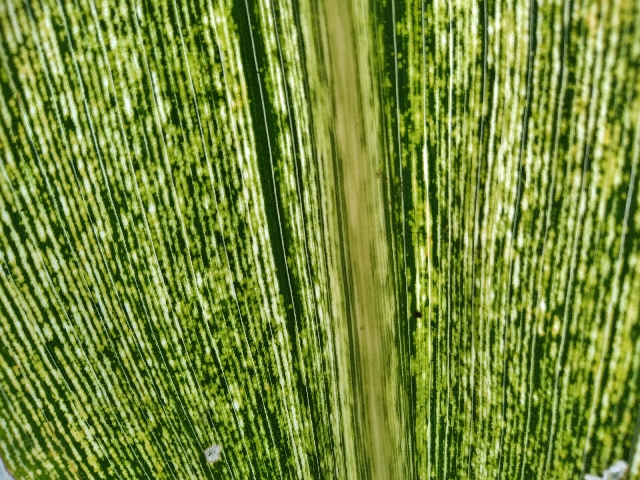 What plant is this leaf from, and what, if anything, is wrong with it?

maize, maize streak virus
